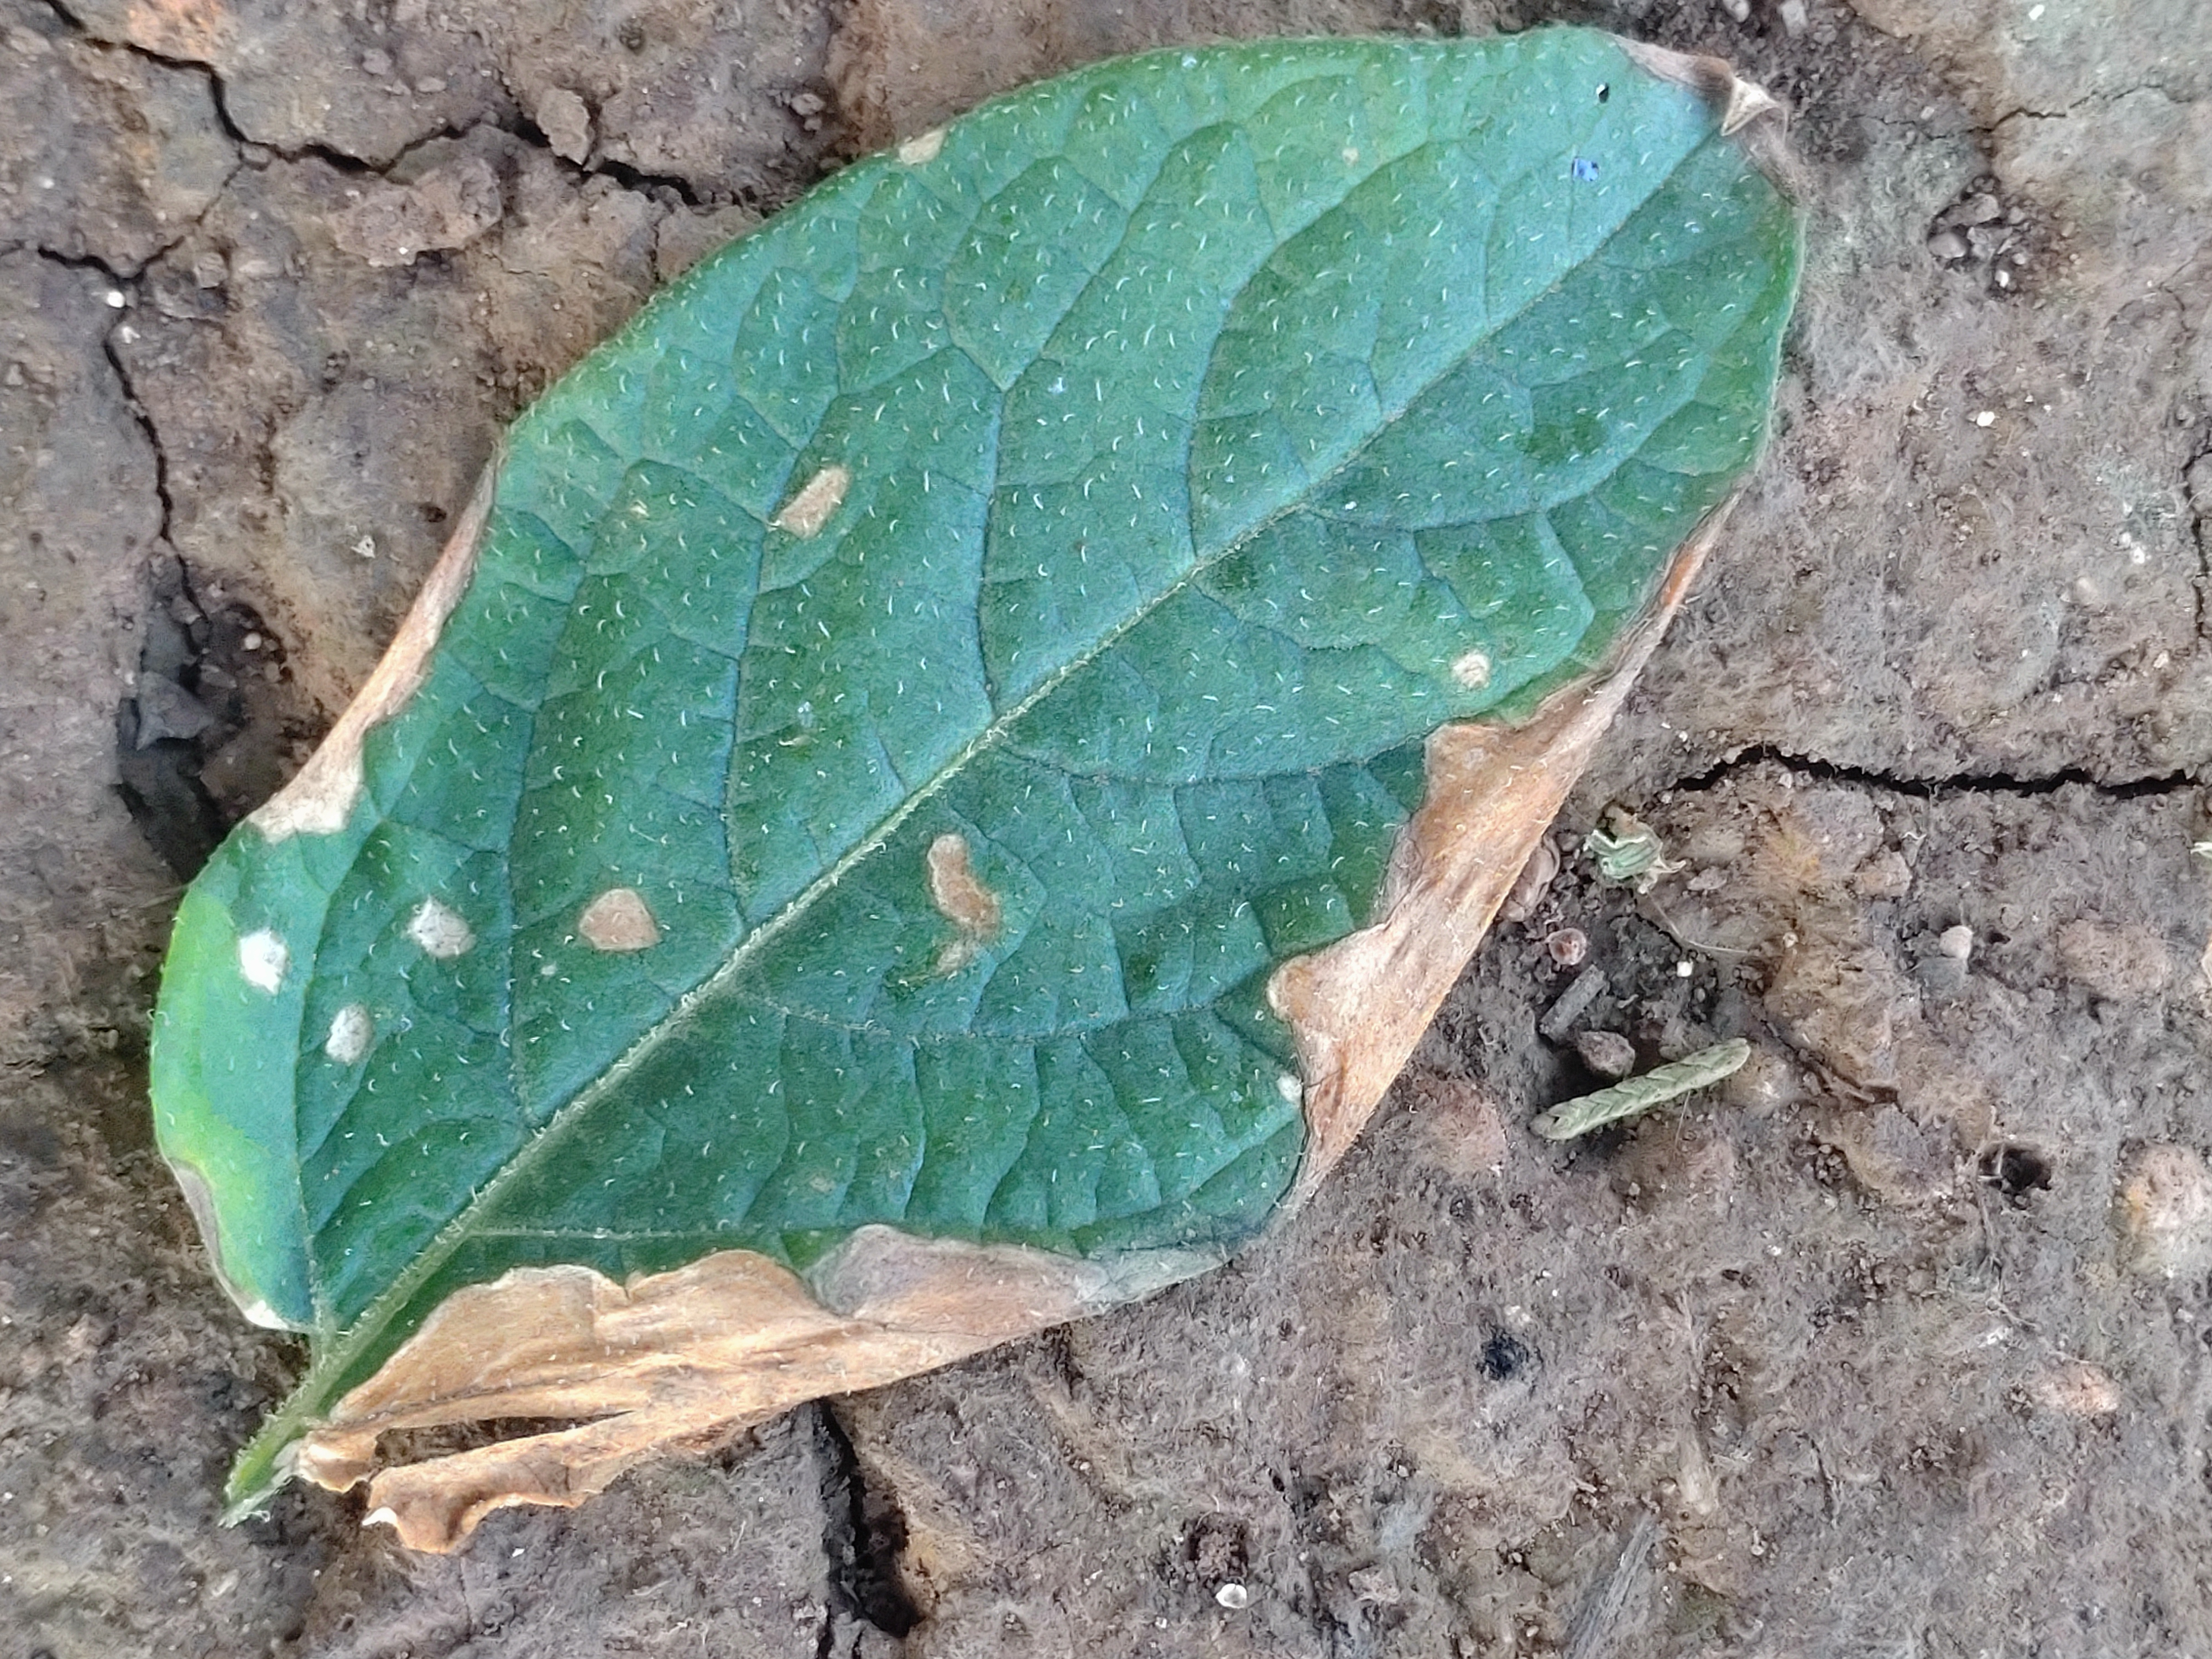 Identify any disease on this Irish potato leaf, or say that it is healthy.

early blight
